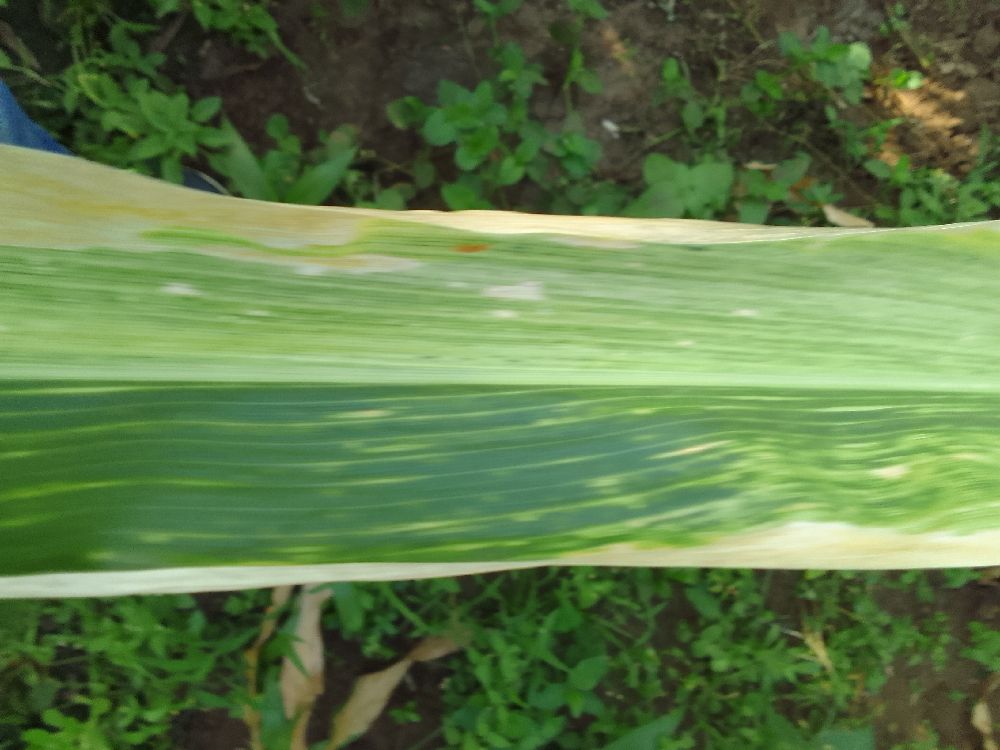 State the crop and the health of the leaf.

maize, maize lethal necrosis
